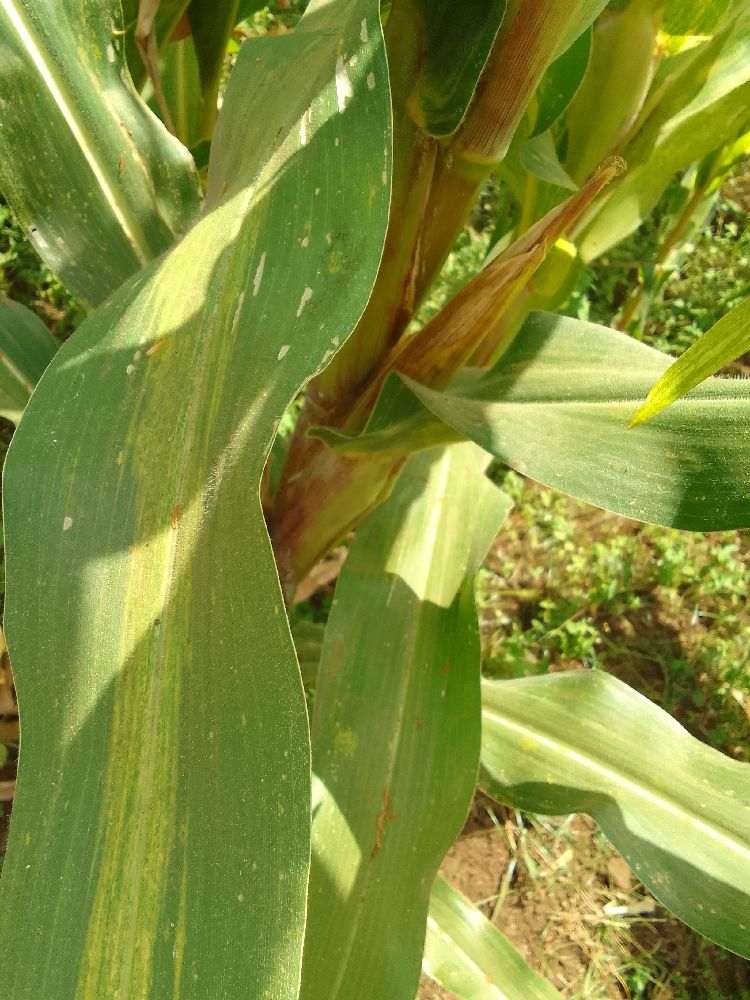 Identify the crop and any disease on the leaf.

maize, maize lethal necrosis
